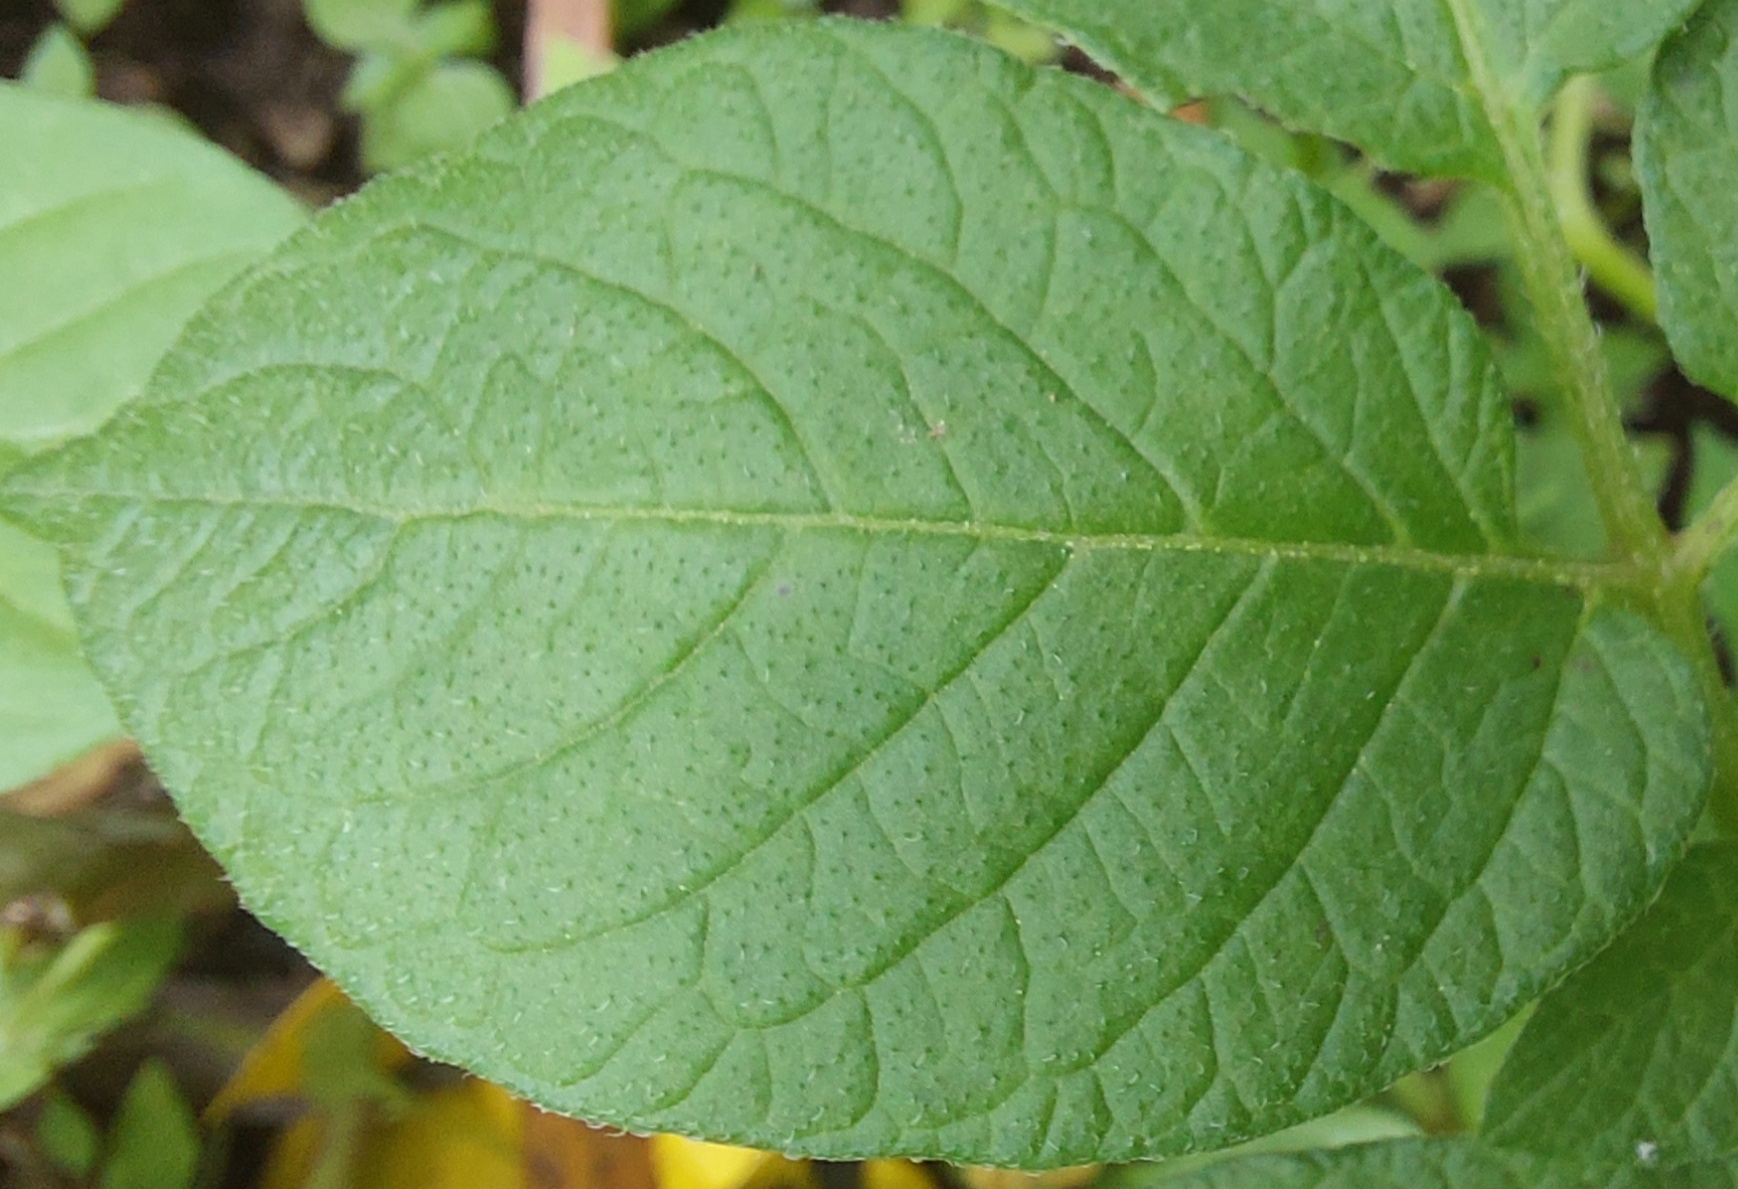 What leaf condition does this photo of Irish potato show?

healthy
